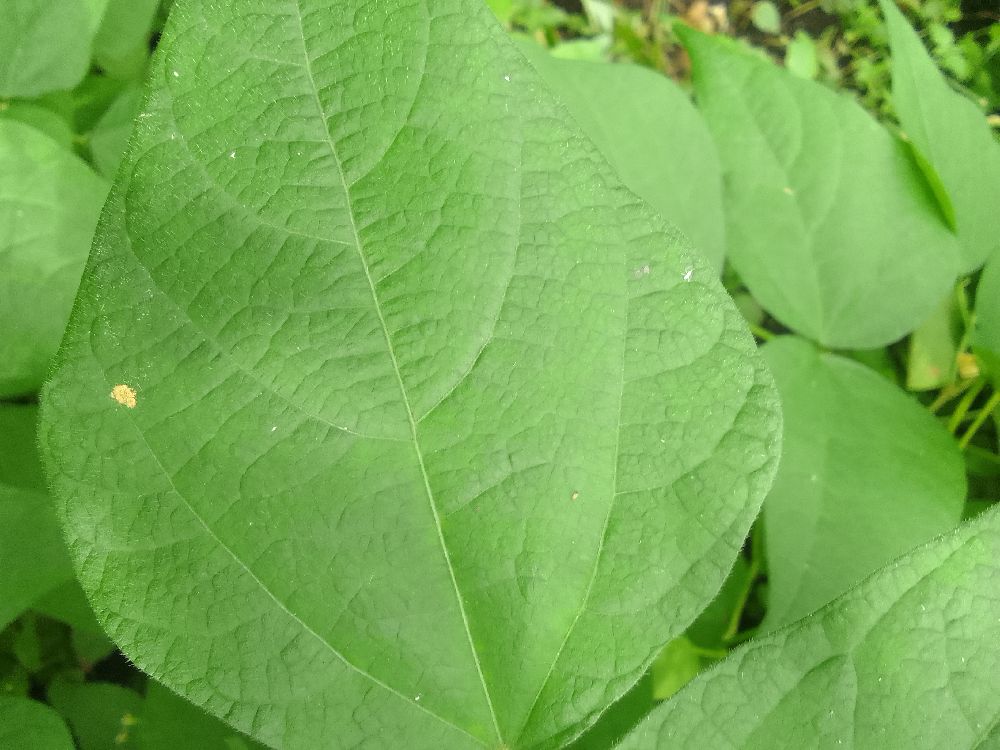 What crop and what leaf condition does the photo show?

common bean, healthy
